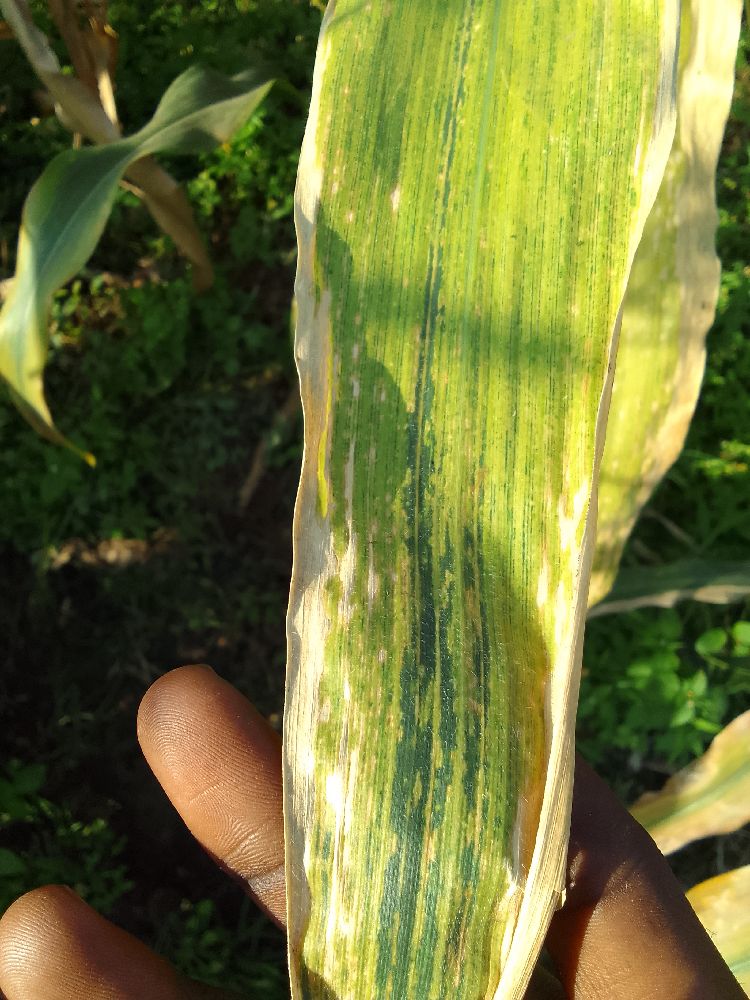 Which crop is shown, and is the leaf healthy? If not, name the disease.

maize, maize lethal necrosis
